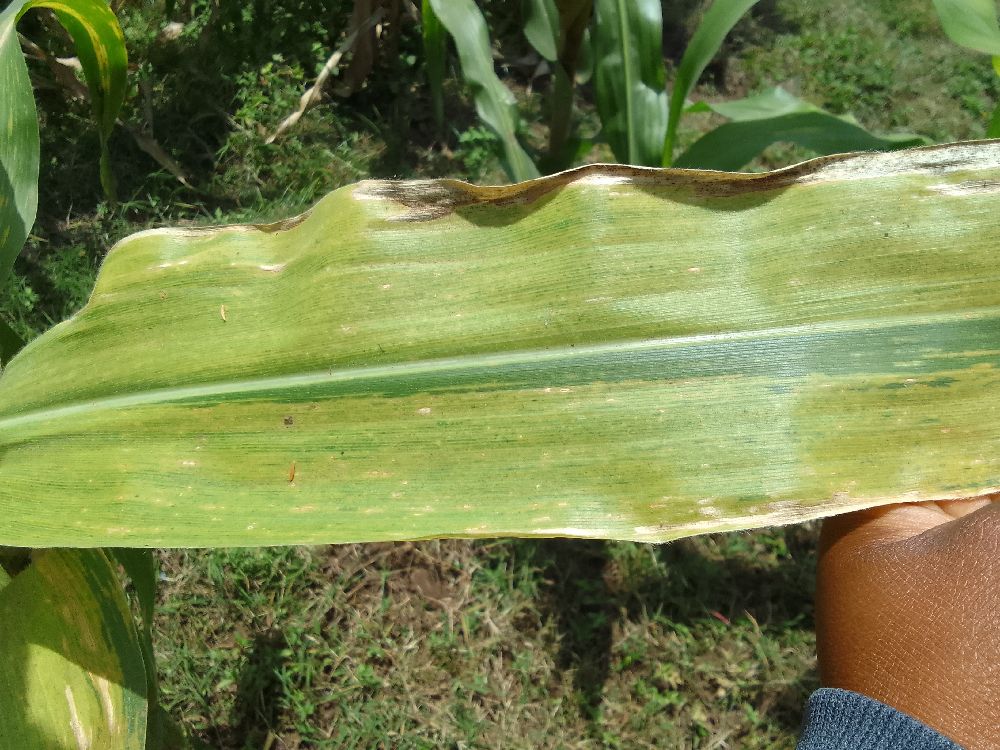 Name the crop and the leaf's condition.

maize, maize lethal necrosis
